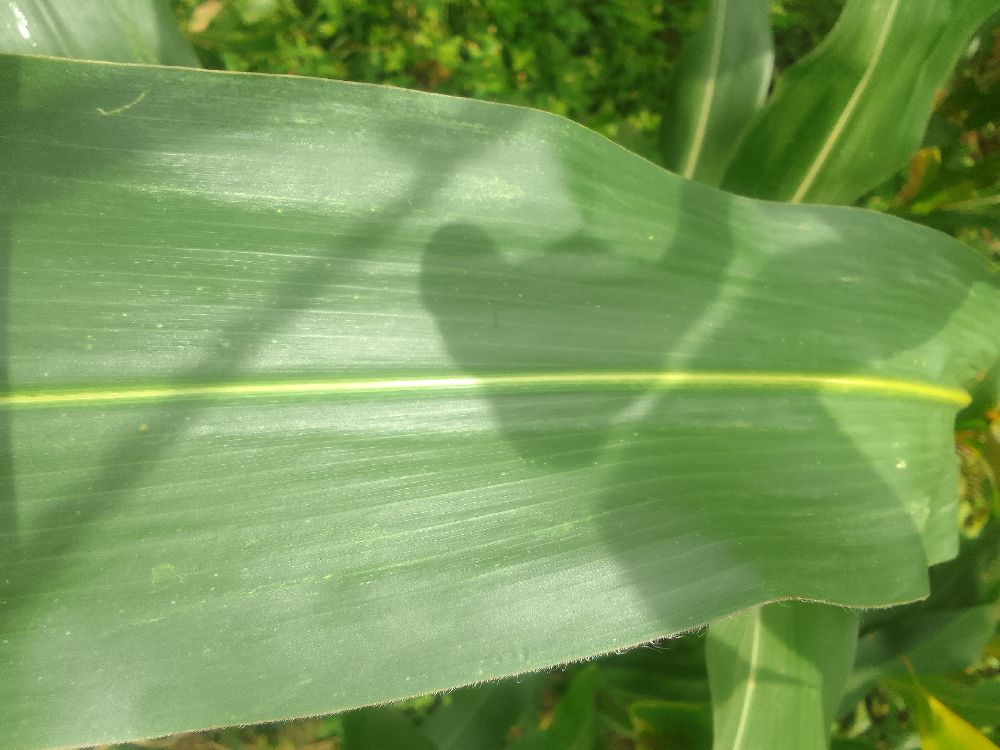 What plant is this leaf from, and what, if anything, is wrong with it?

maize, healthy
